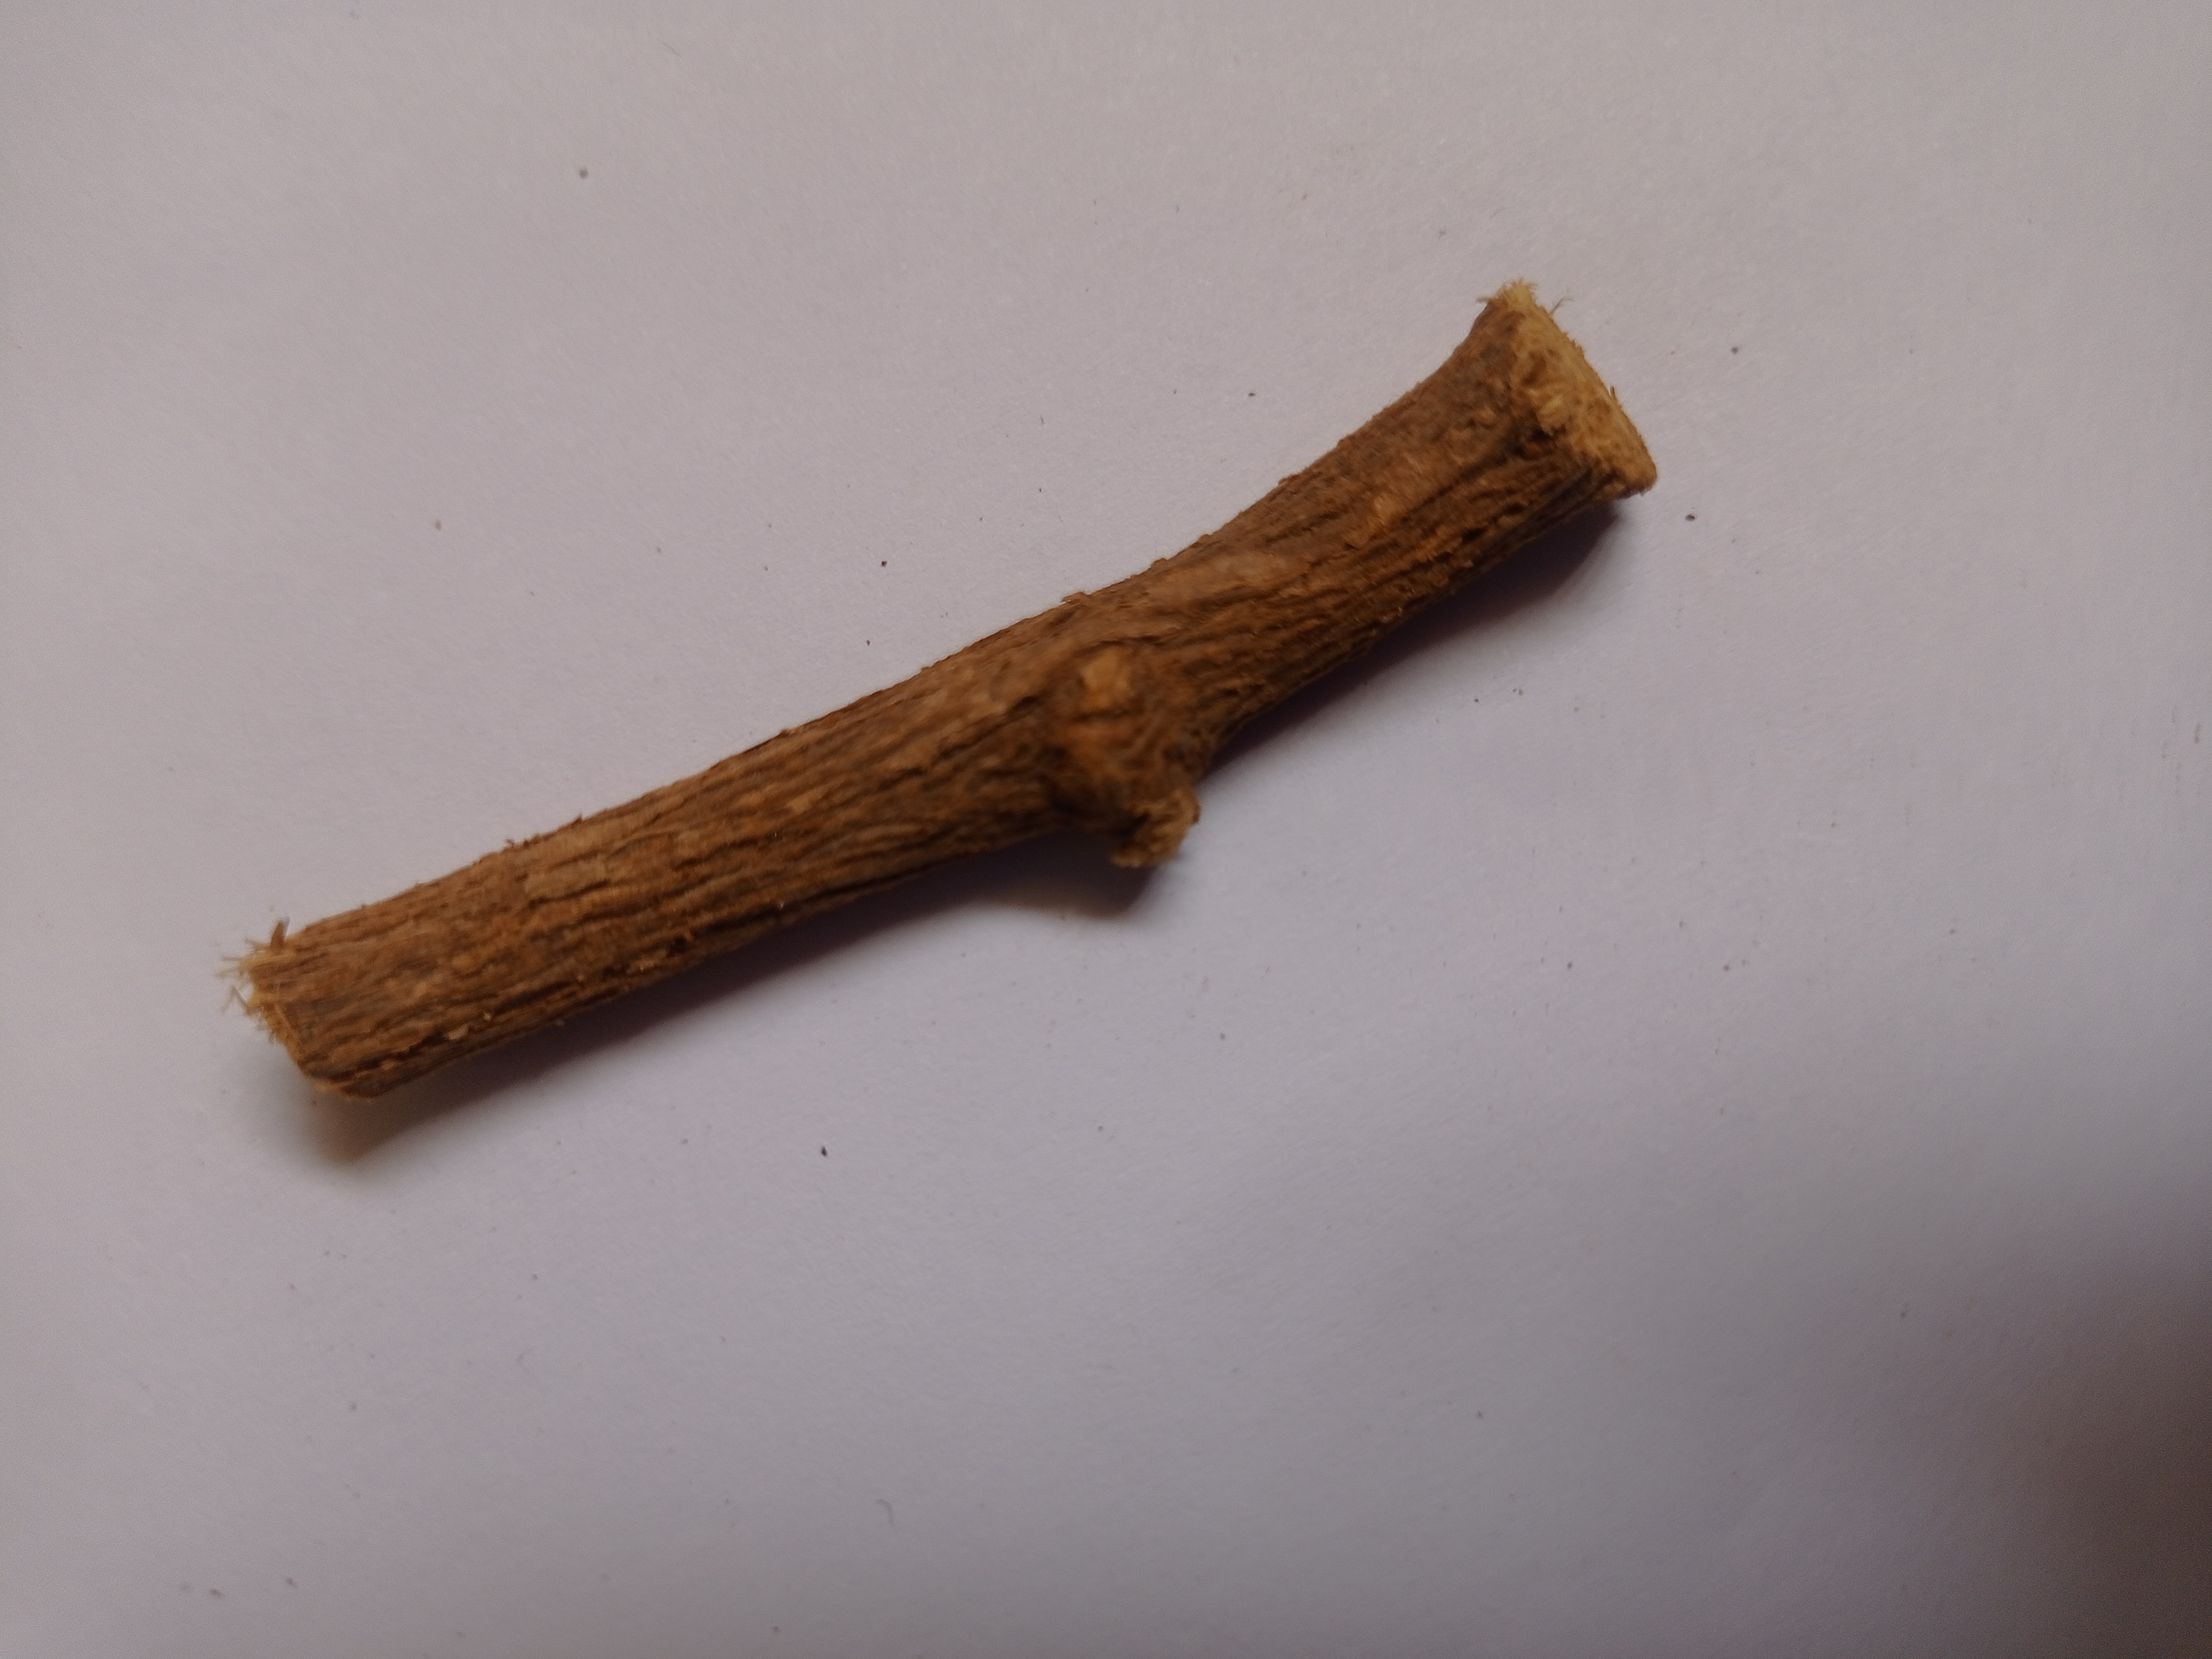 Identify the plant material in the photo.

jesthamadh
